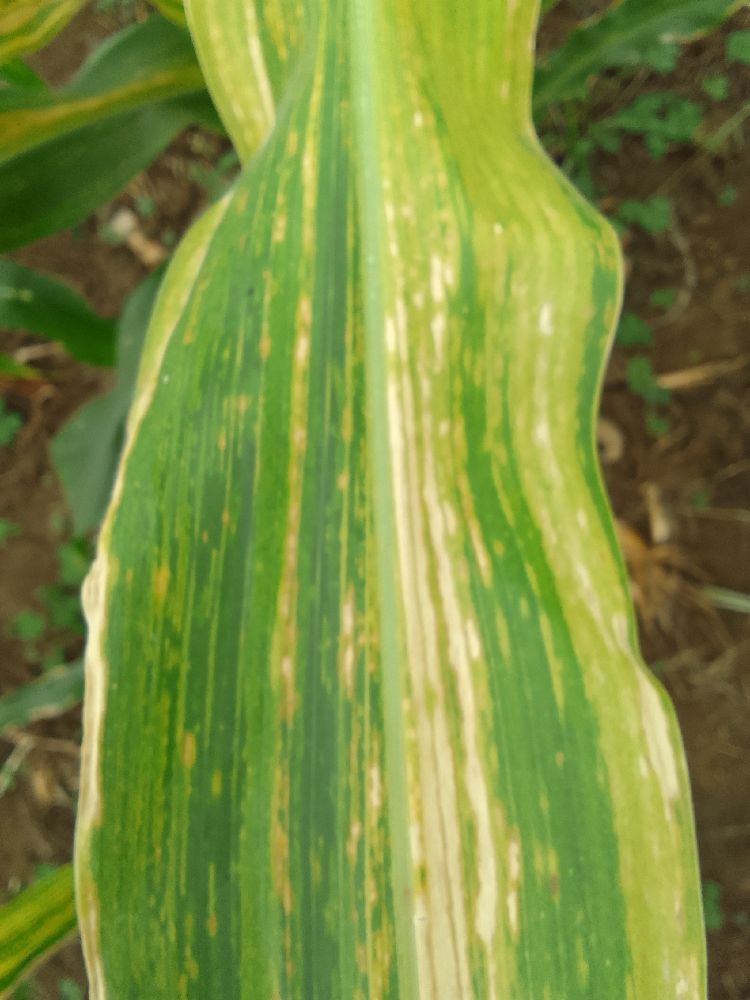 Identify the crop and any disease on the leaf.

maize, maize lethal necrosis
